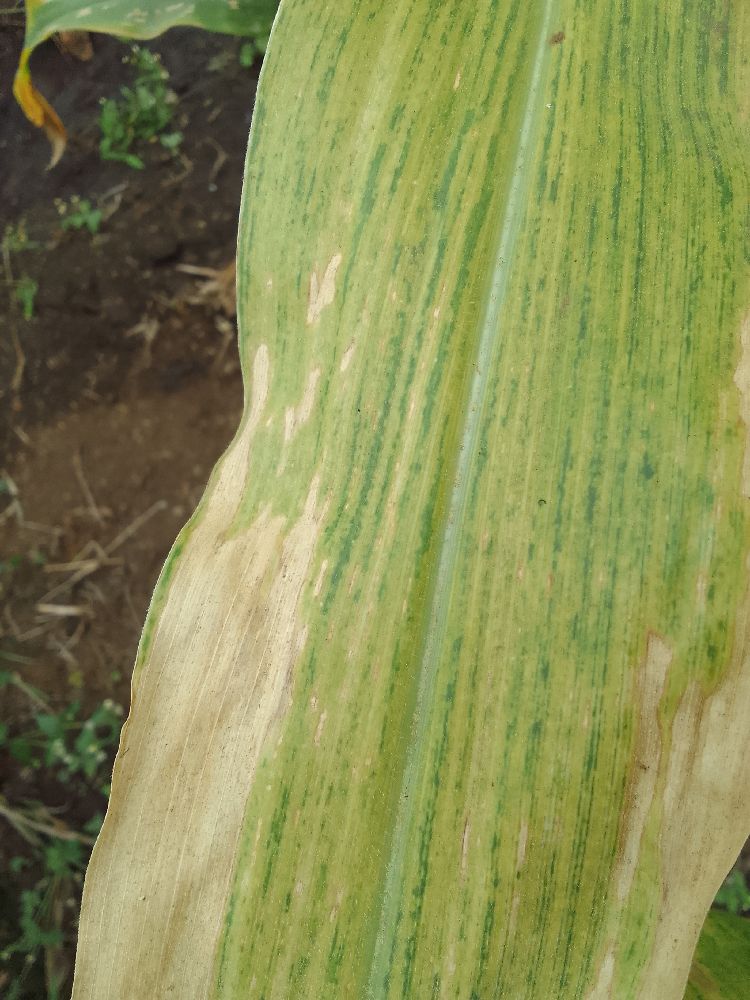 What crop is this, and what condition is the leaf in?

maize, maize lethal necrosis
